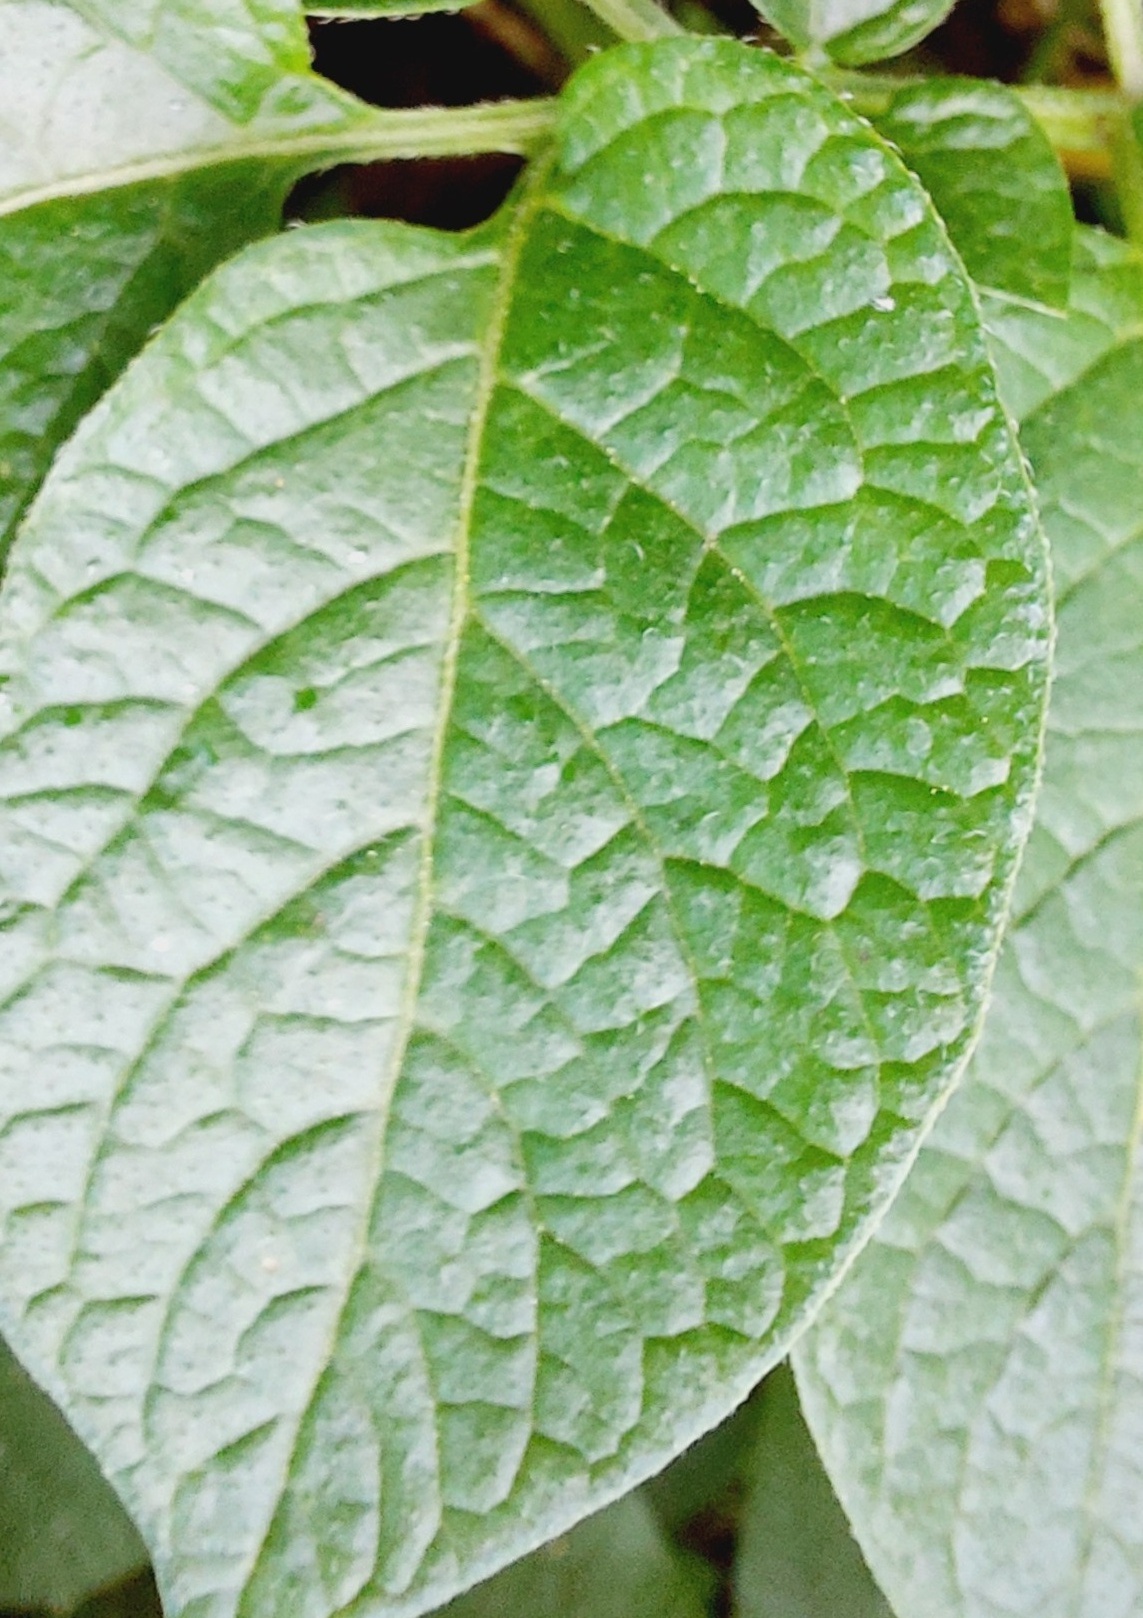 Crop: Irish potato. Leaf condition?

healthy
